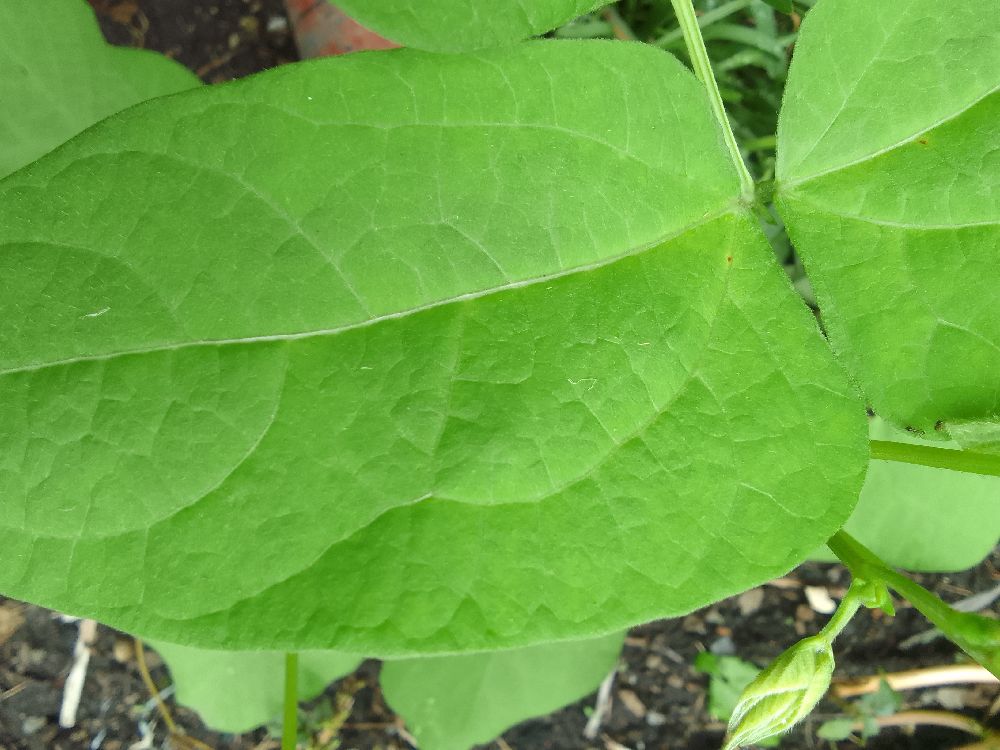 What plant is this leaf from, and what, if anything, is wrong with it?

common bean, healthy
